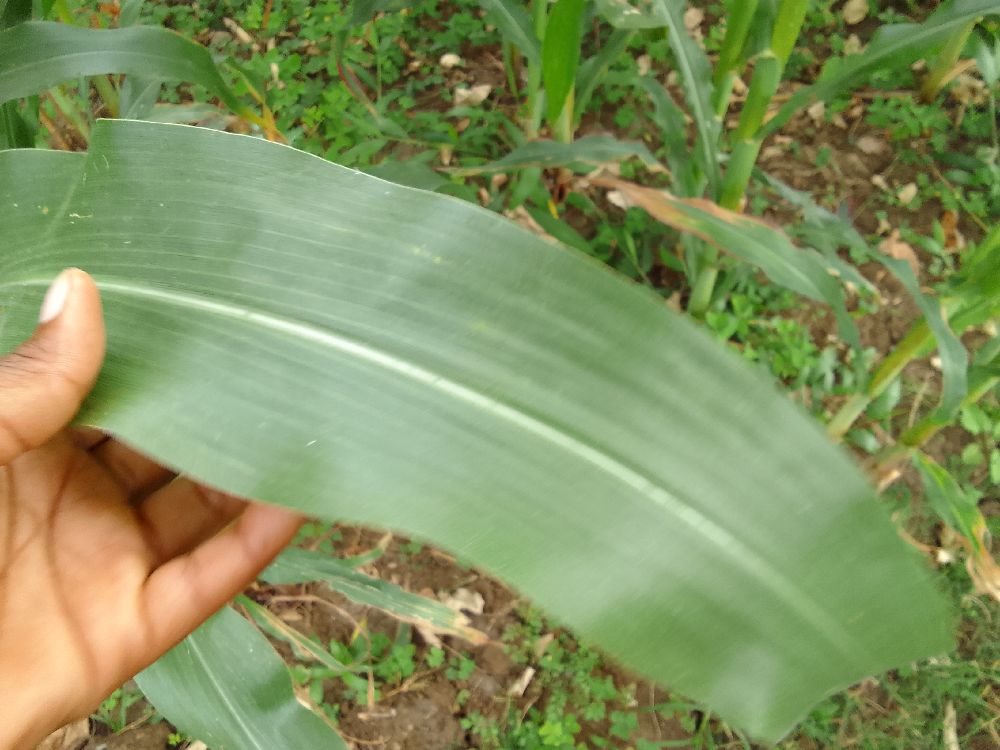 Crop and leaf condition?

maize, healthy
